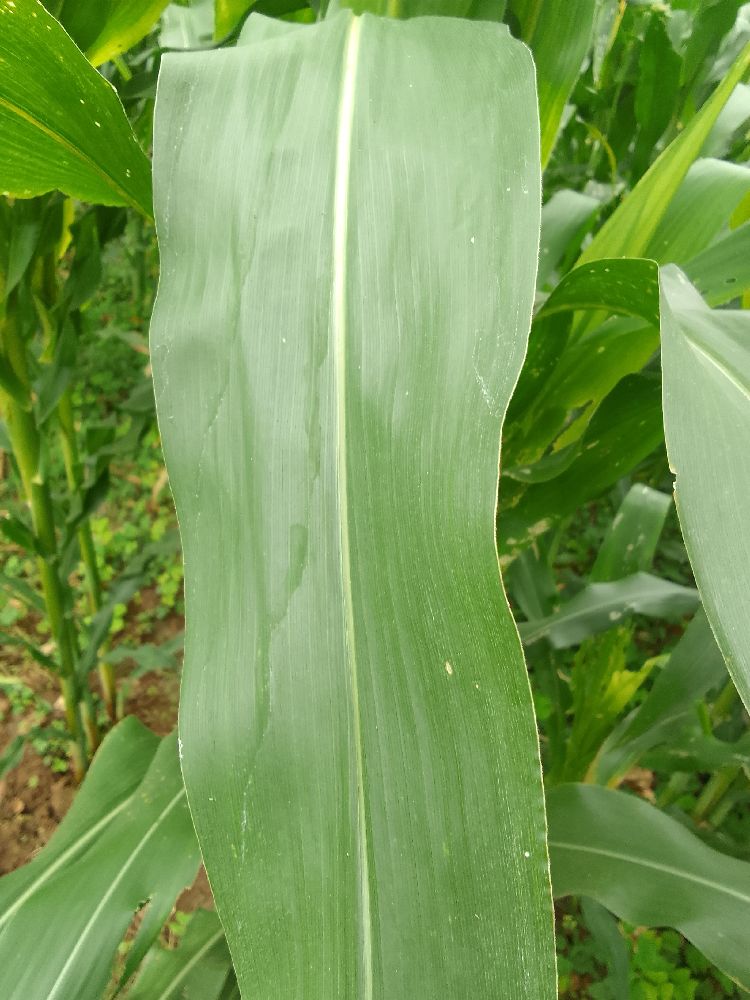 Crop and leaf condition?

maize, healthy
